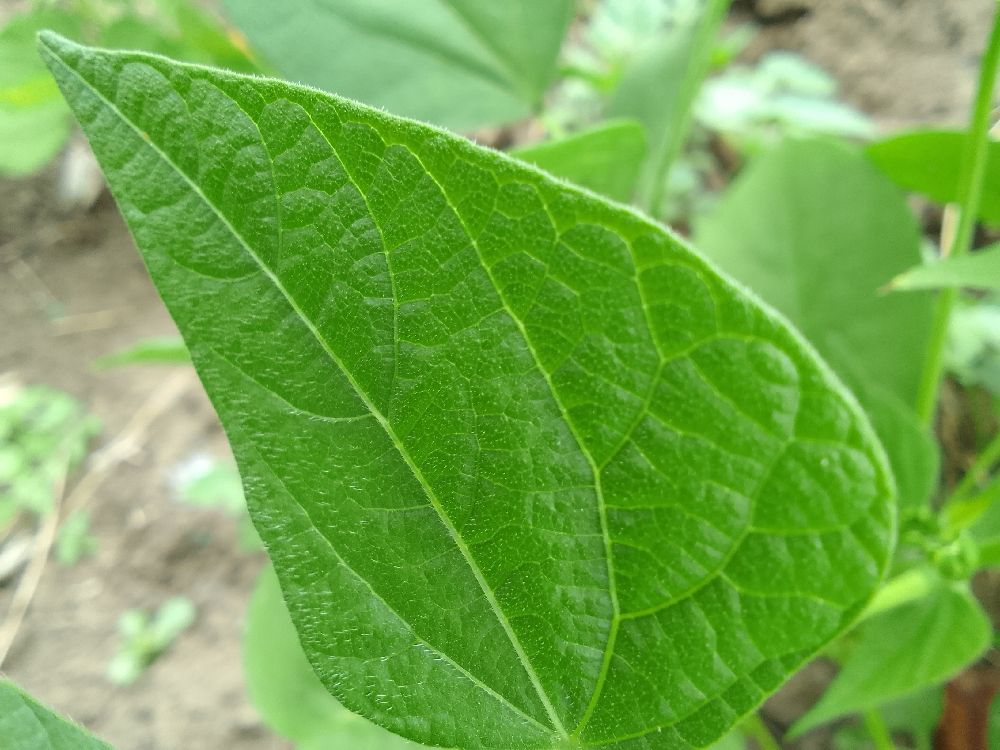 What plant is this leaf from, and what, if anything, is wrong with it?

common bean, healthy
